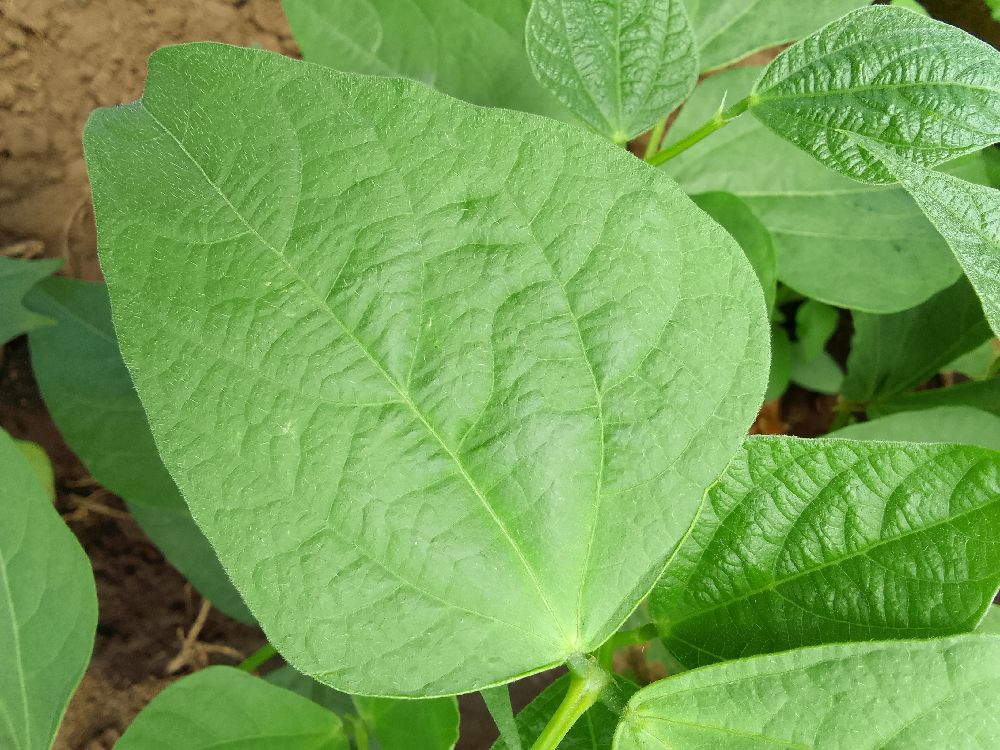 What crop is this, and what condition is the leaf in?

common bean, healthy
